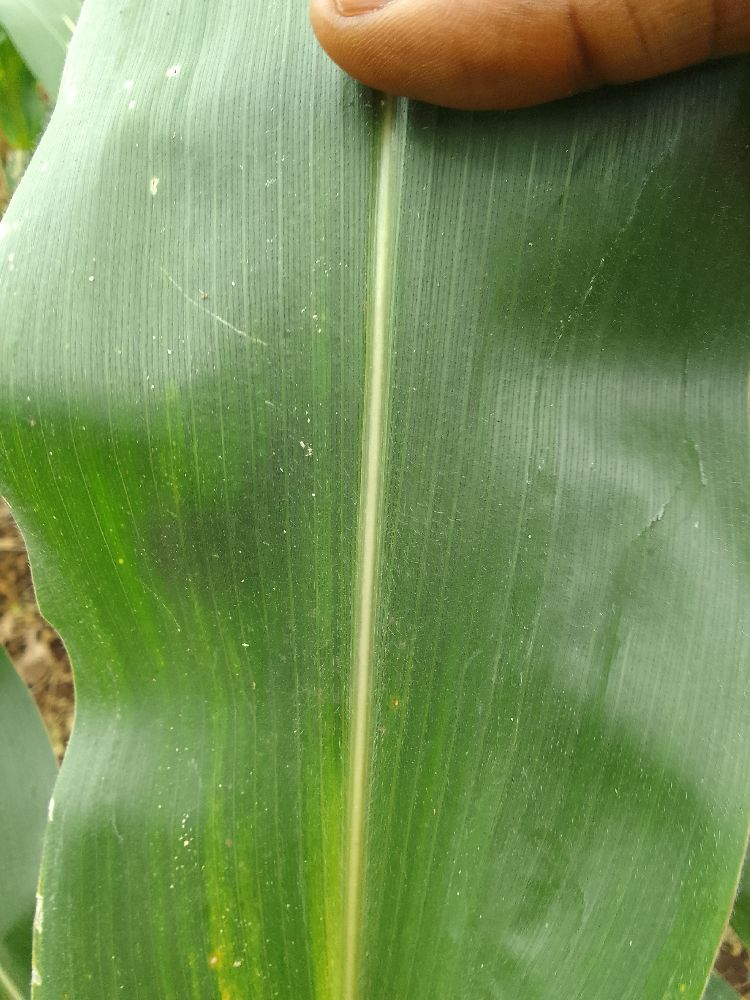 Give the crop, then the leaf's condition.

maize, healthy
